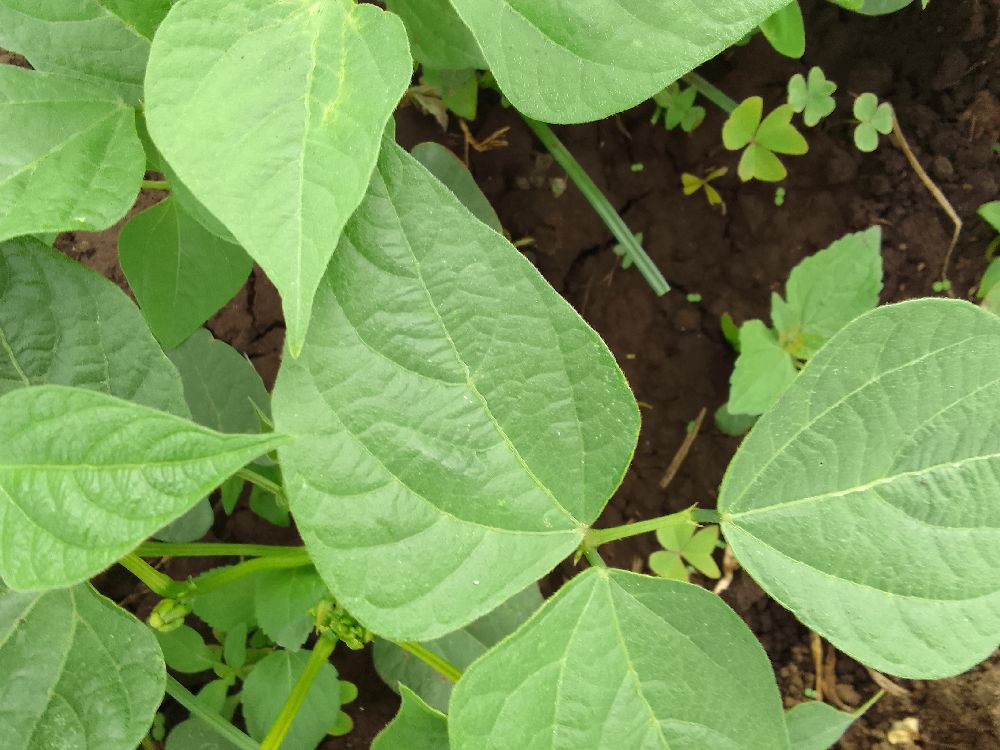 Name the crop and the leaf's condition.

common bean, healthy
